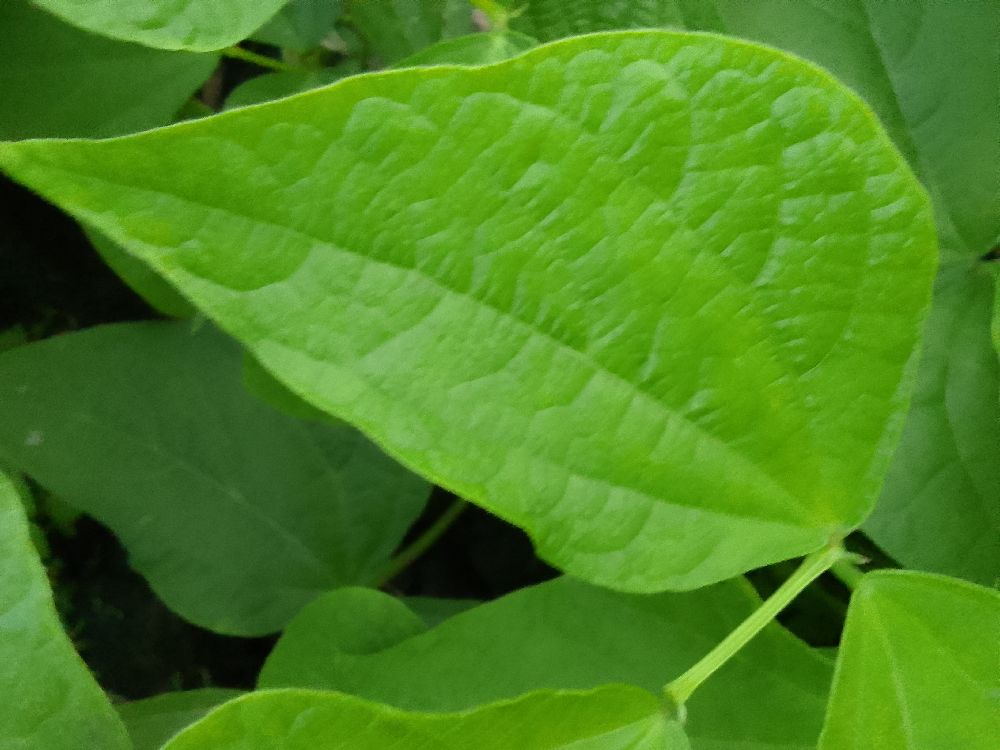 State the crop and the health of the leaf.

common bean, healthy
